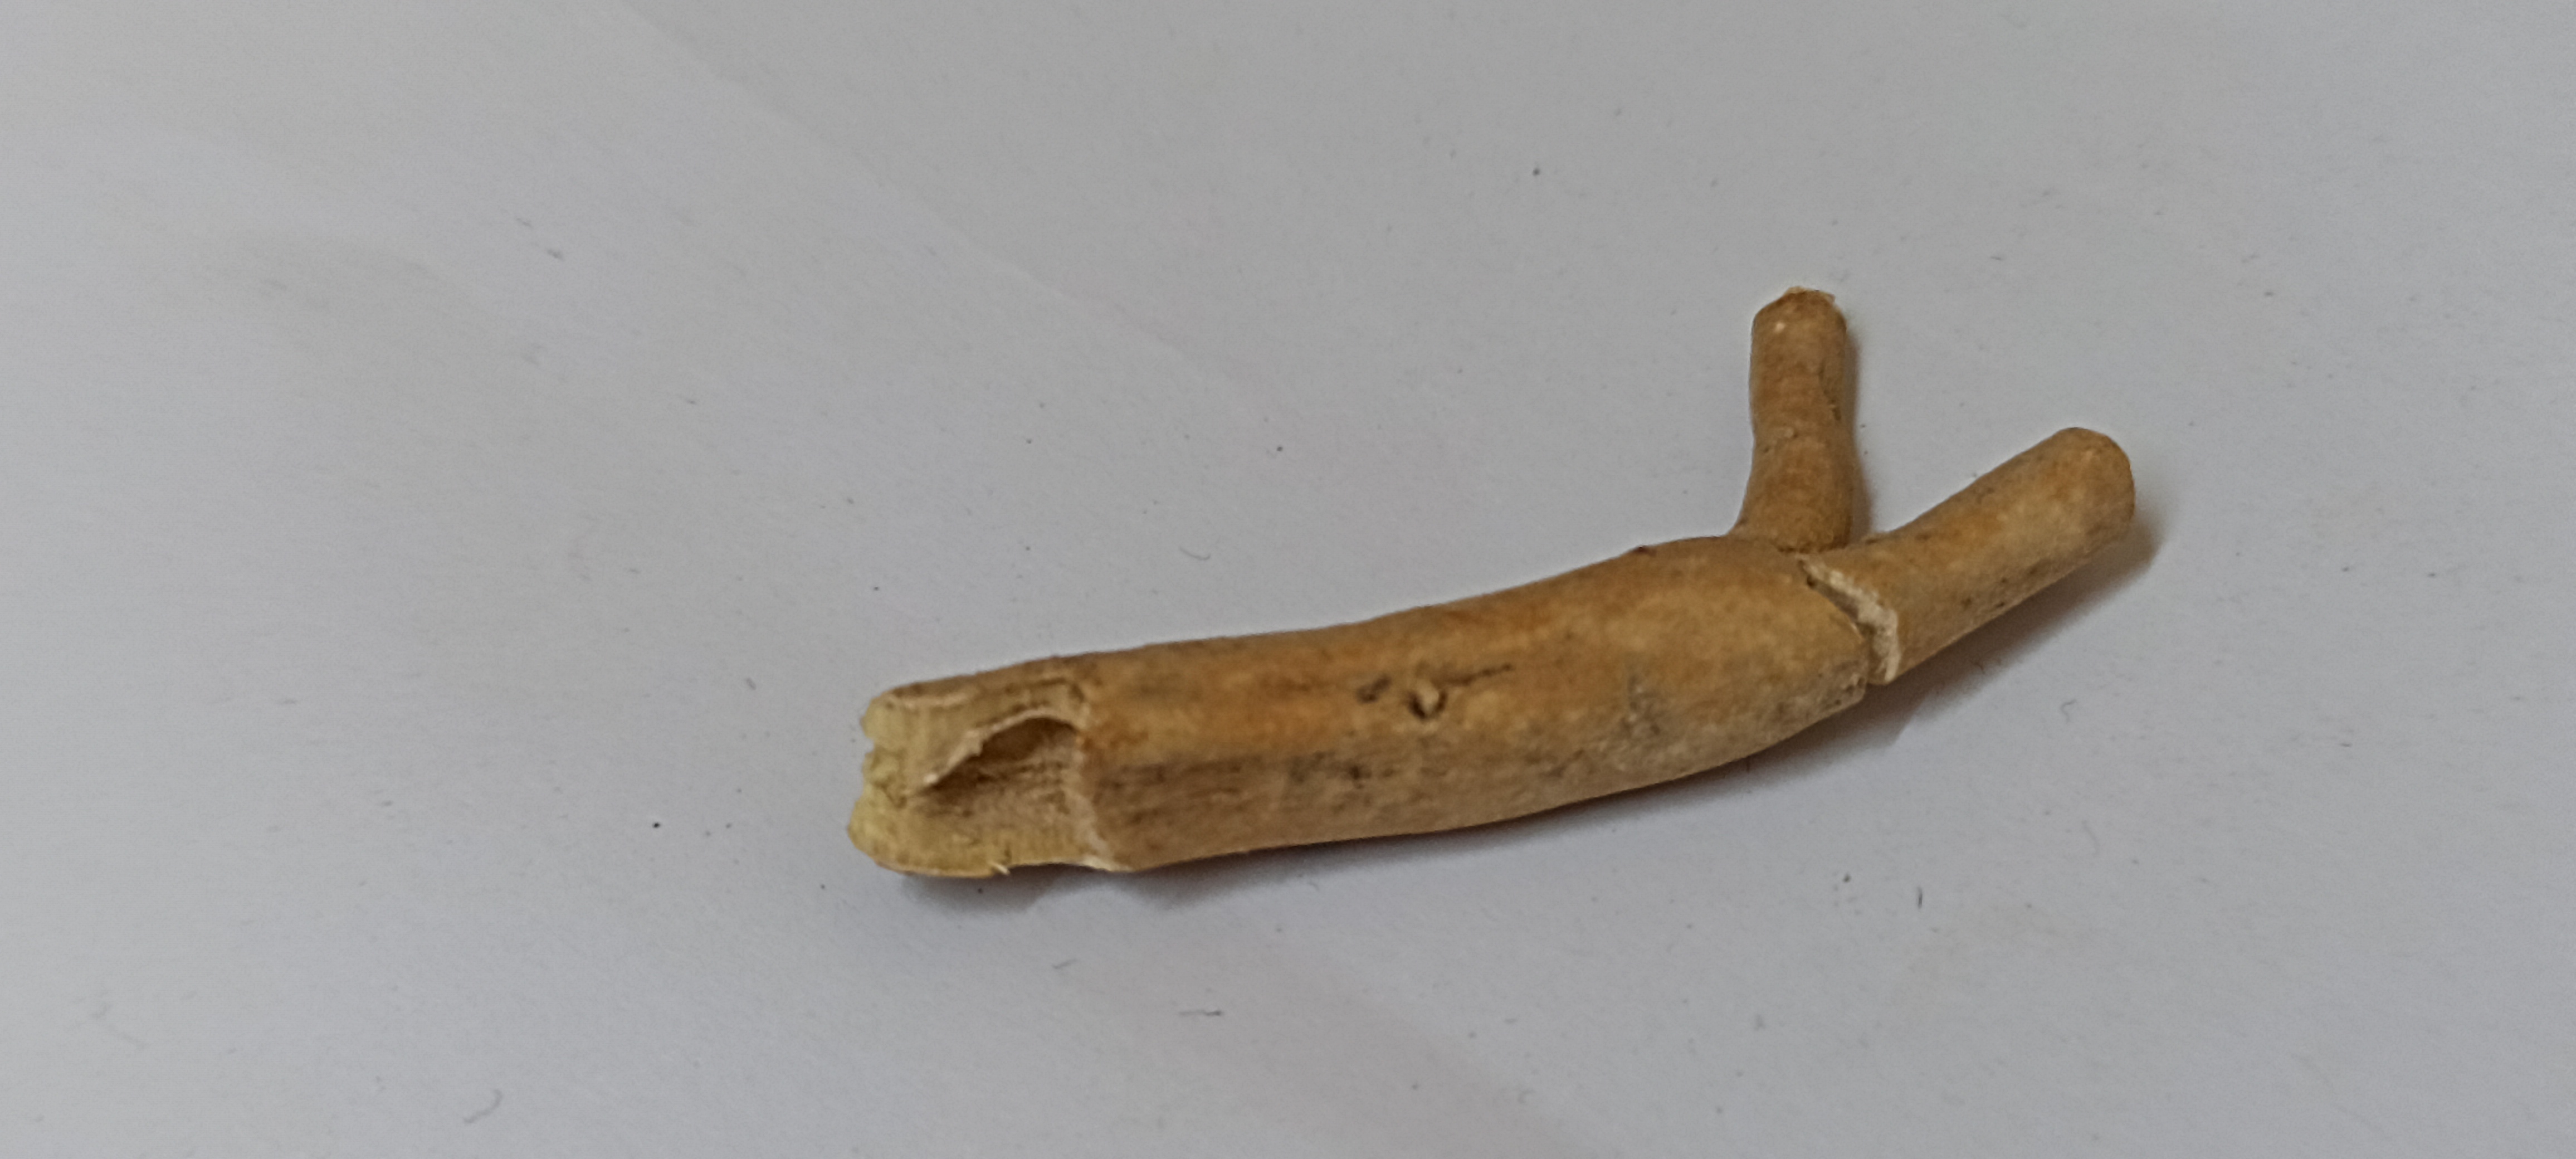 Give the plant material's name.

ashwagandha
